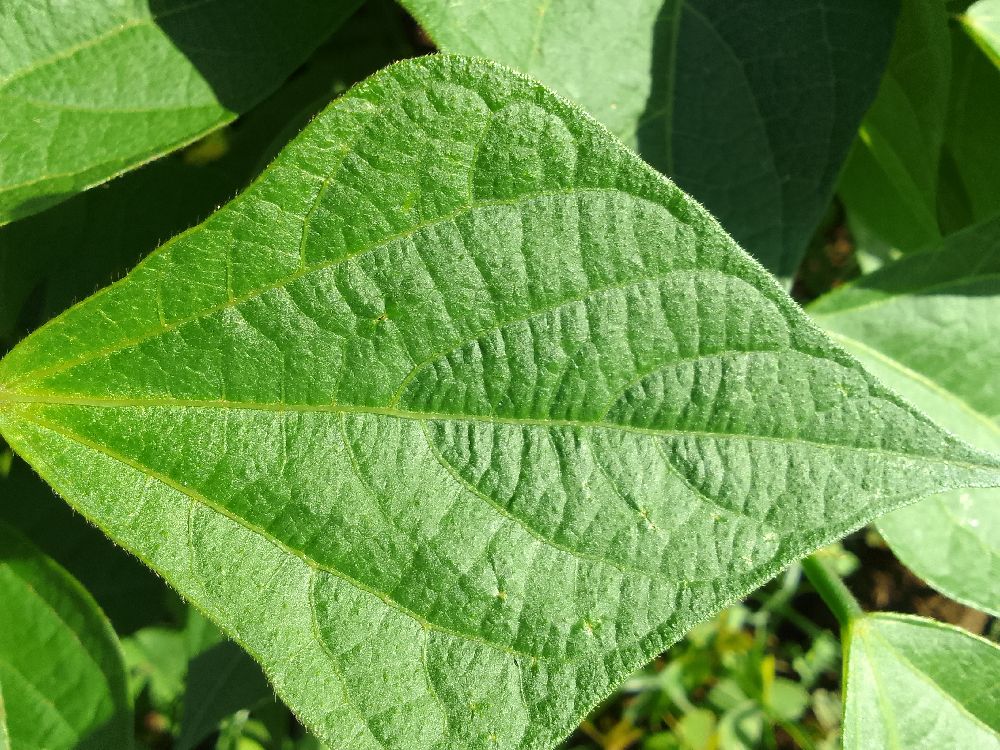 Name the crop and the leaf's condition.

common bean, healthy
